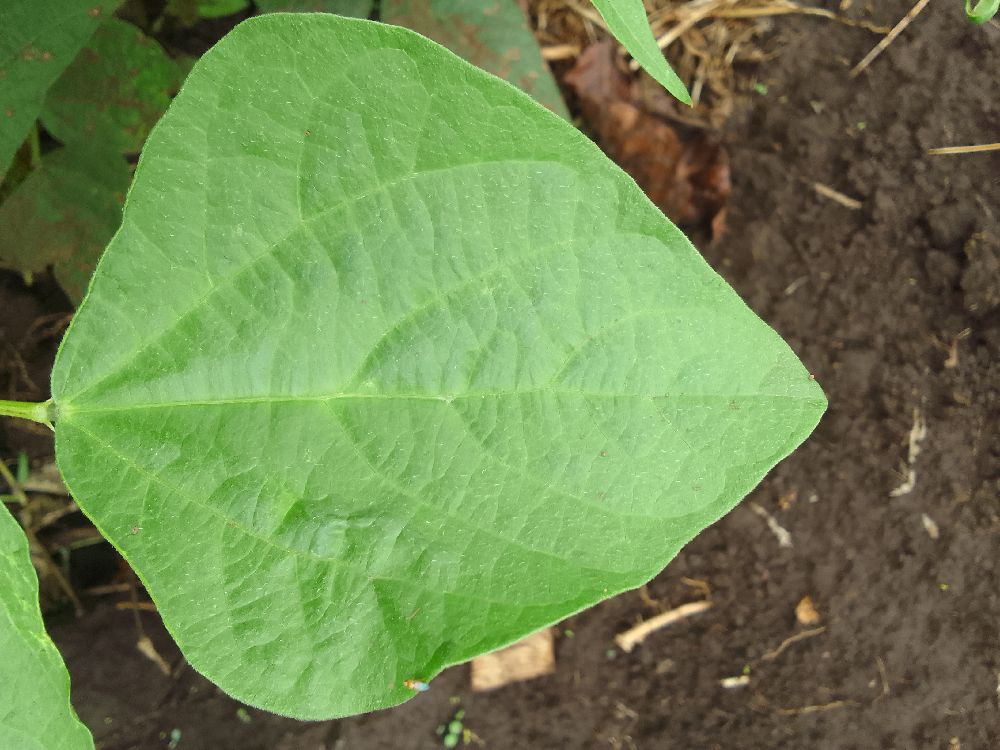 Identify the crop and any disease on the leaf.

common bean, healthy
